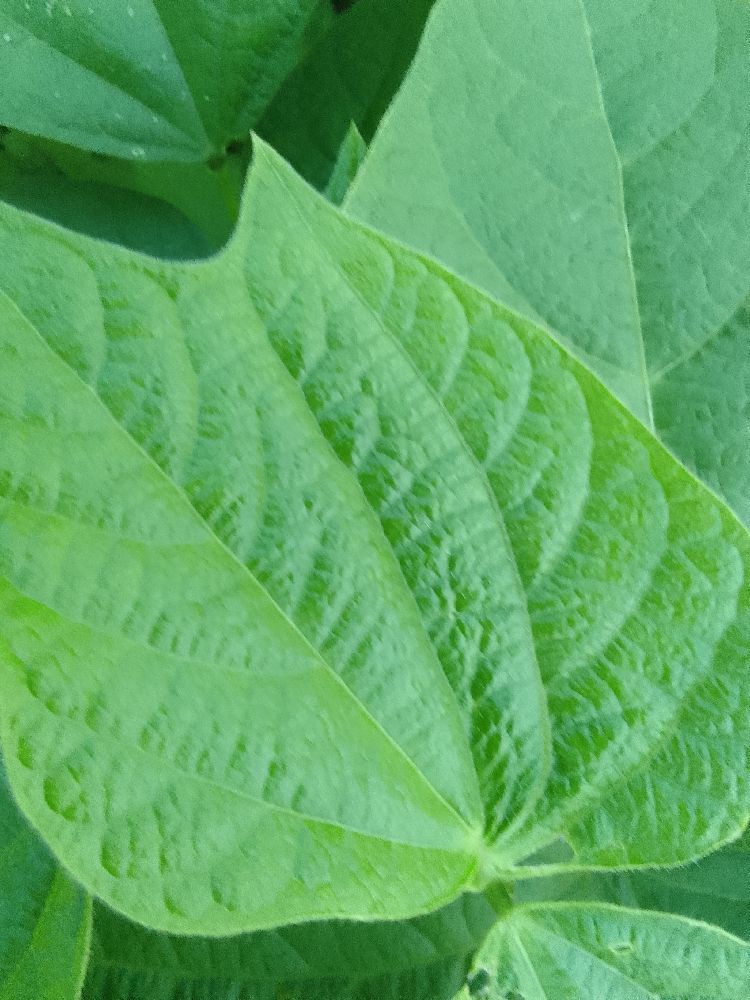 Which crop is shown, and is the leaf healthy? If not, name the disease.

common bean, healthy
